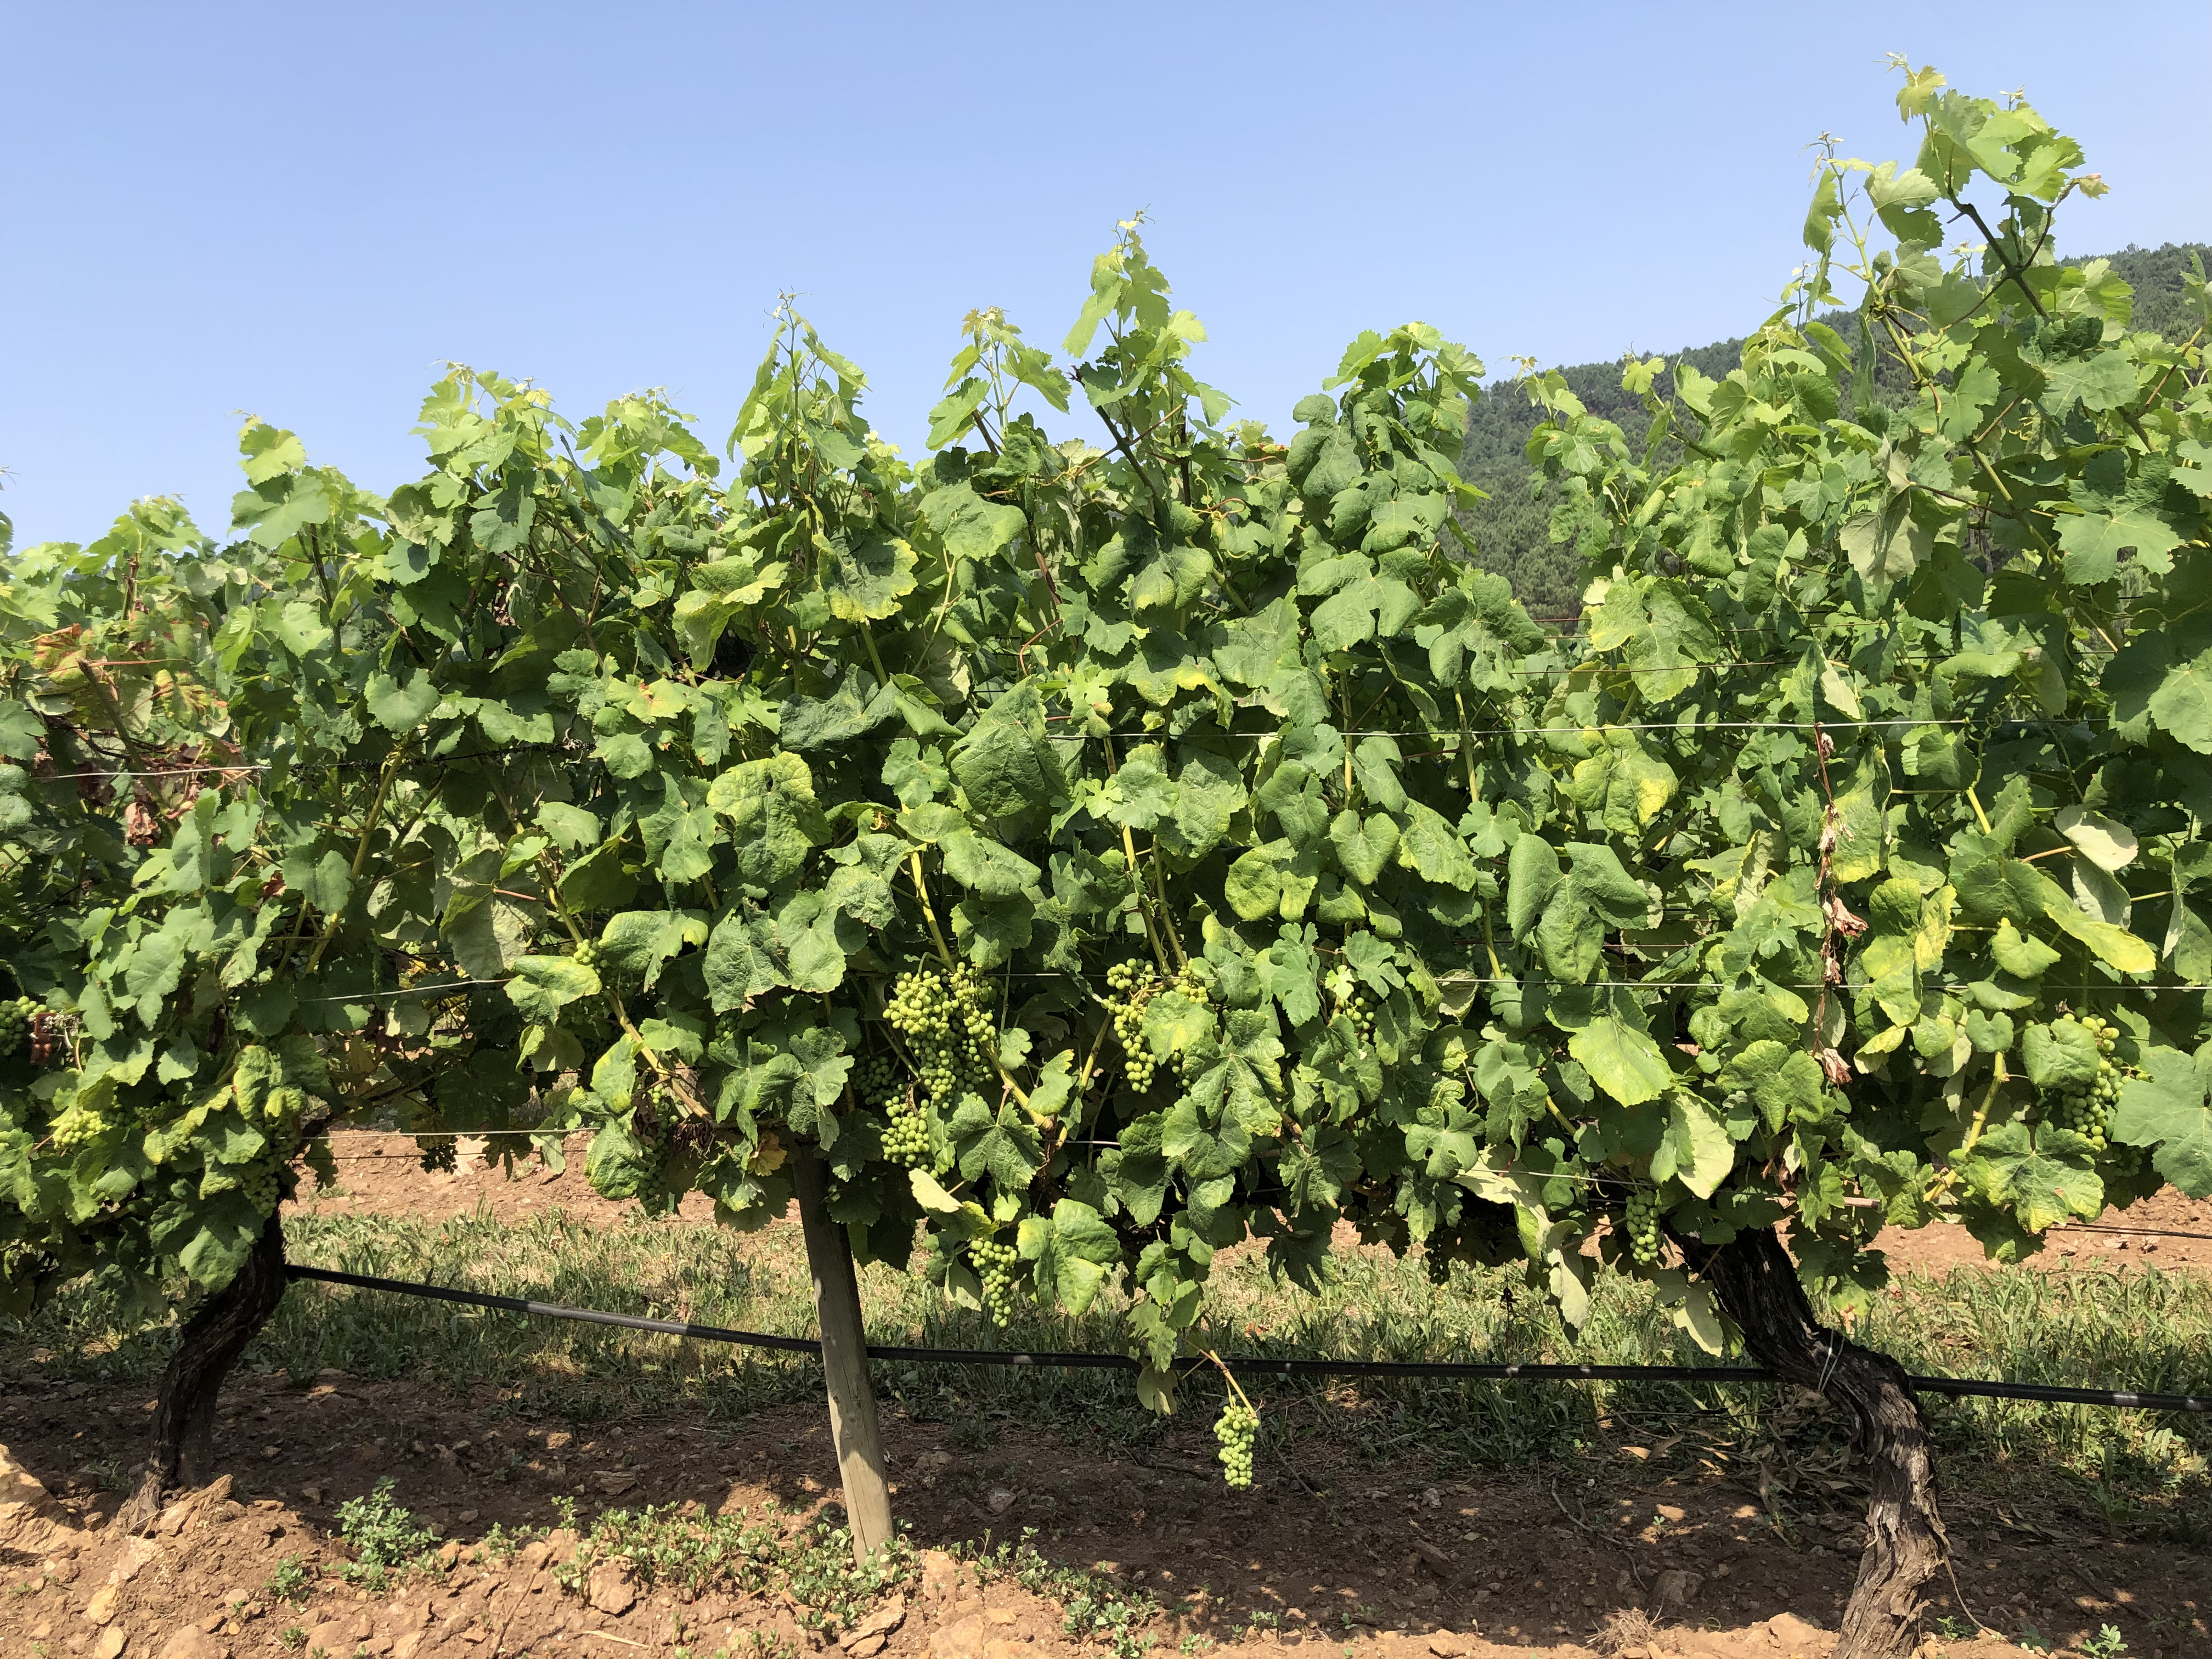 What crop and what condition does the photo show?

grapevine, not affected by esca disease
